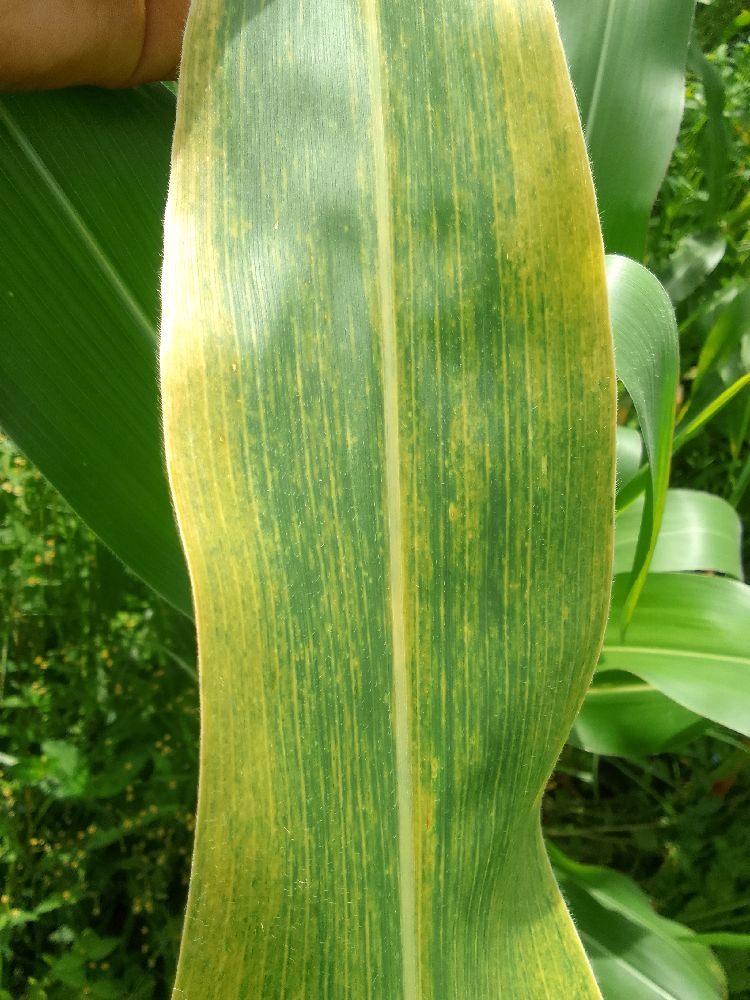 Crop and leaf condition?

maize, maize lethal necrosis
